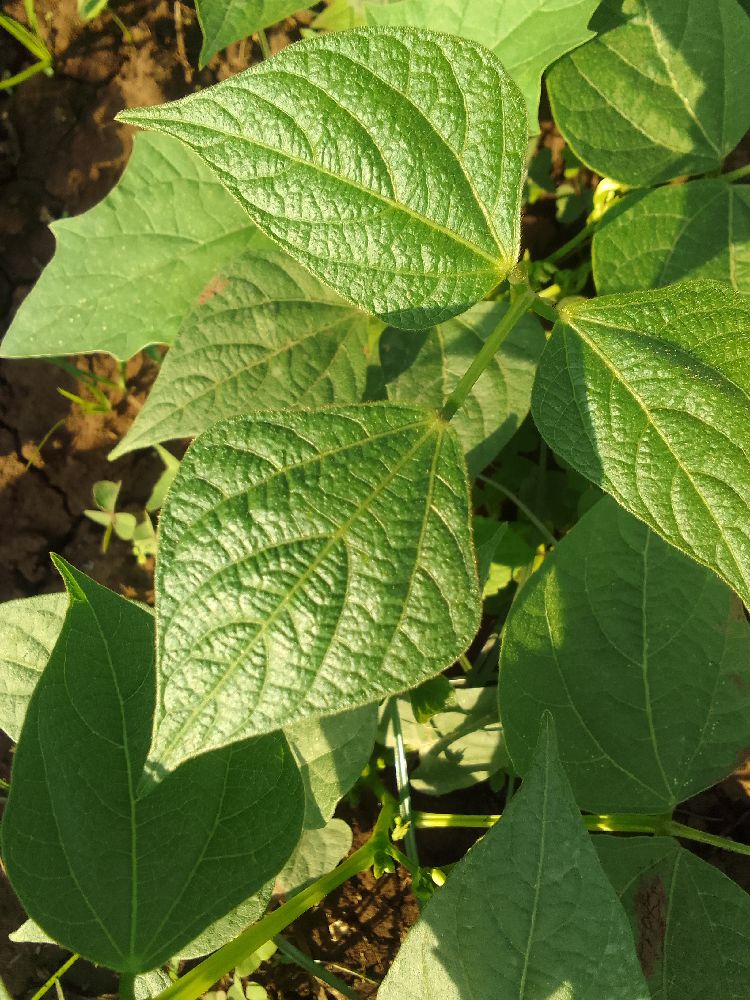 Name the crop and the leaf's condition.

common bean, healthy
